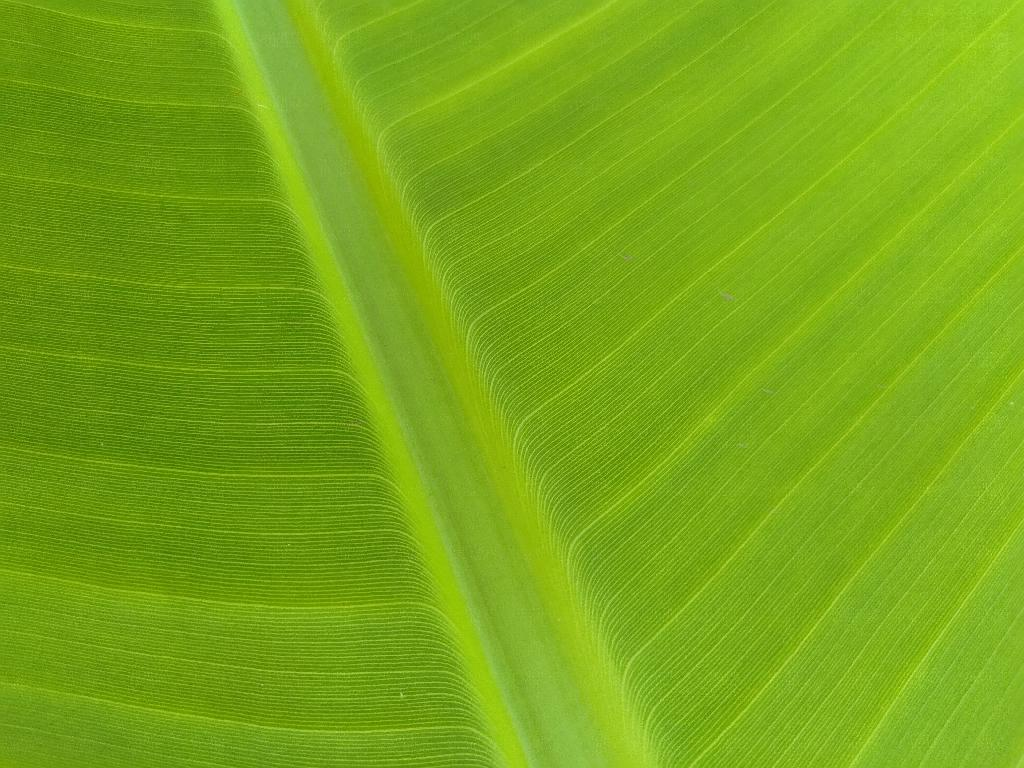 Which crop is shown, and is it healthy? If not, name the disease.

banana, healthy
